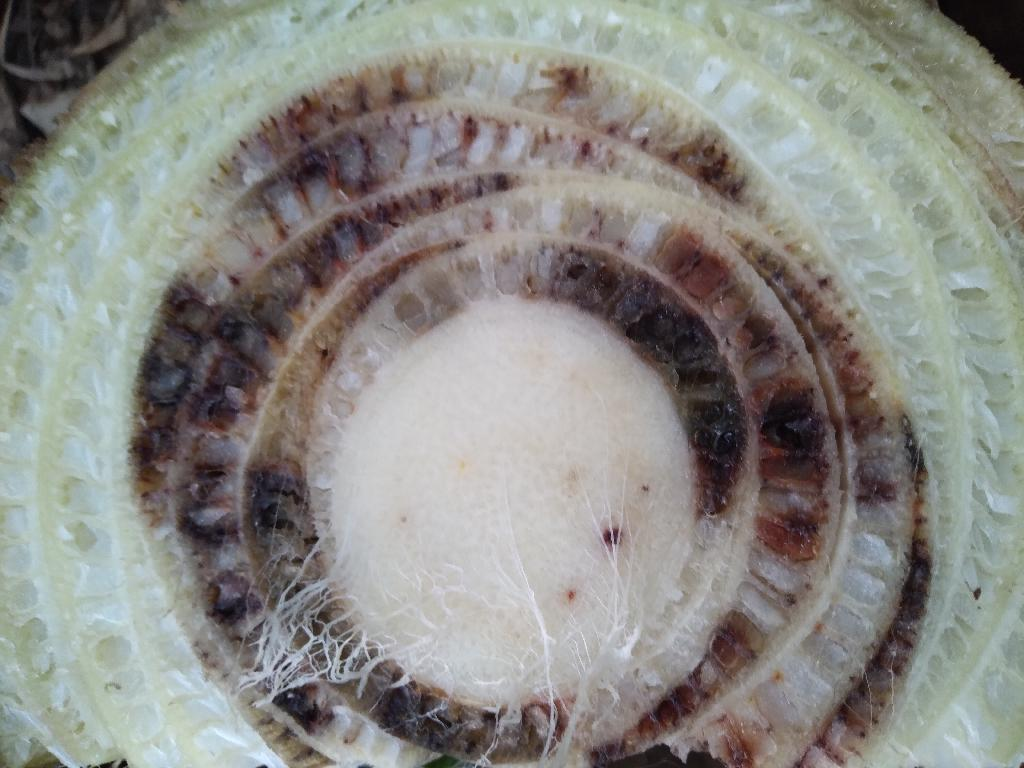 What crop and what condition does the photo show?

banana, fusarium wilt race 1
